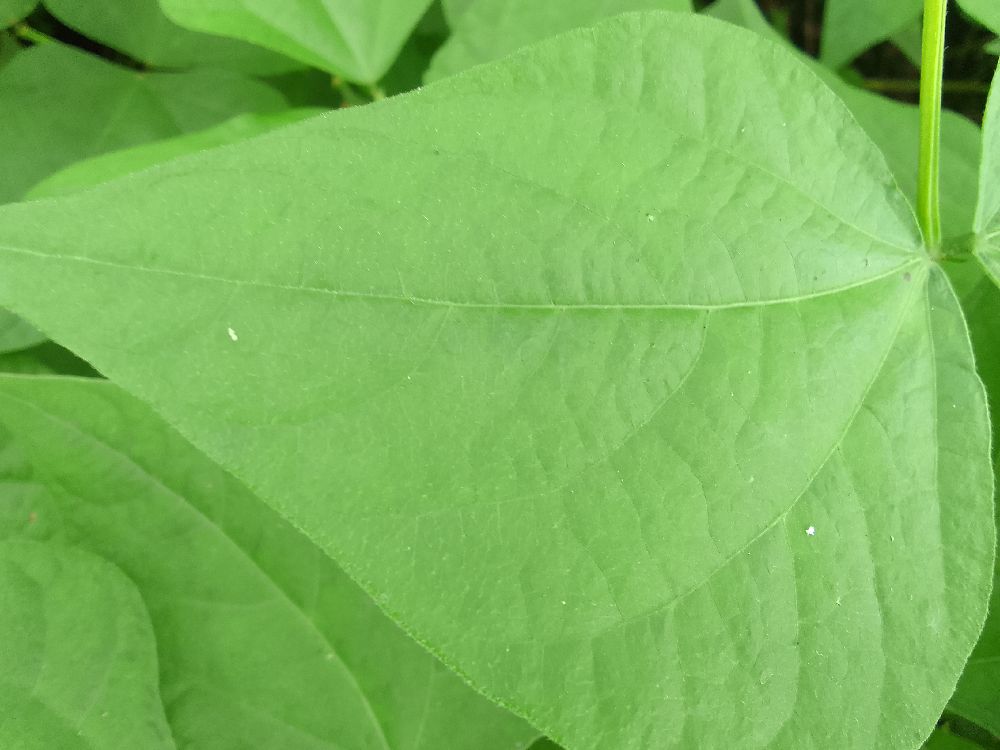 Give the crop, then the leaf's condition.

common bean, healthy
